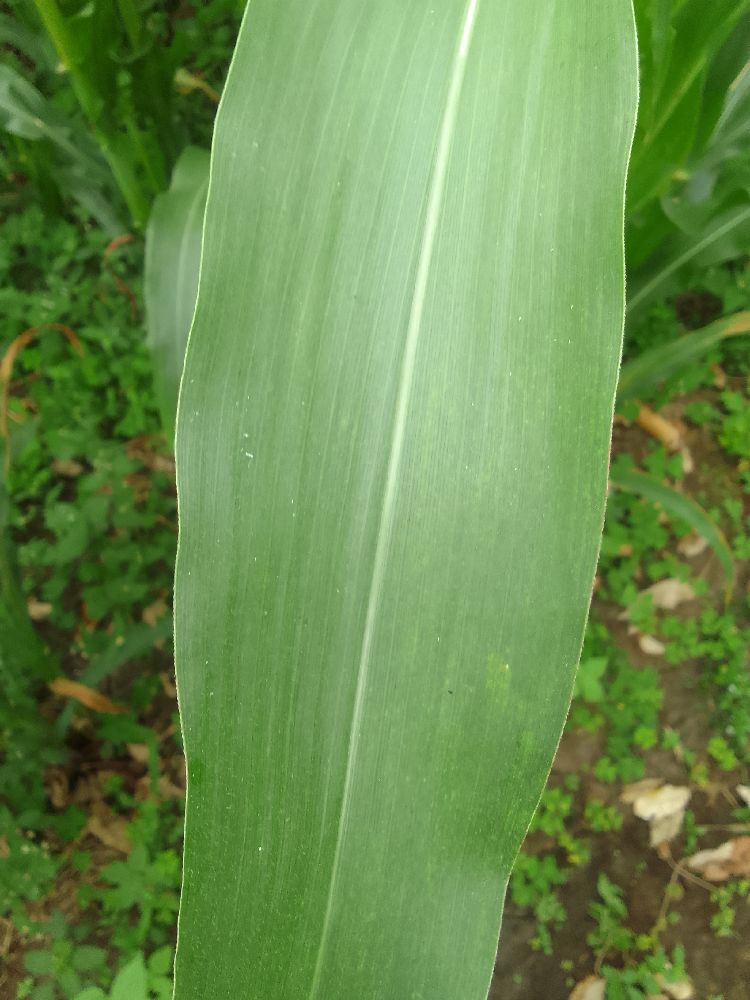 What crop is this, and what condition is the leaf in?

maize, healthy
